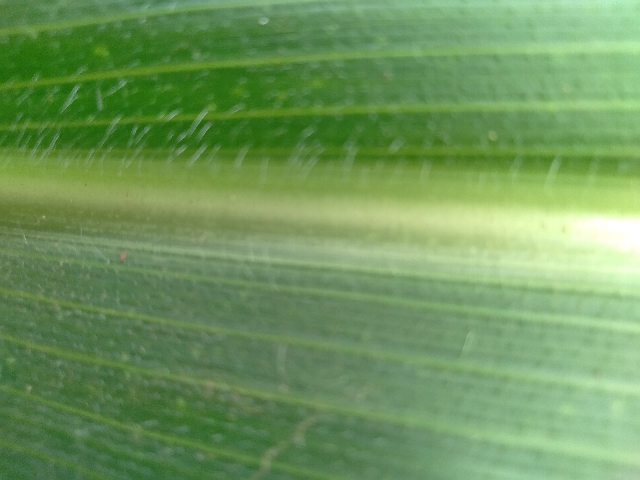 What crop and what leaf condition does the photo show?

maize, healthy
